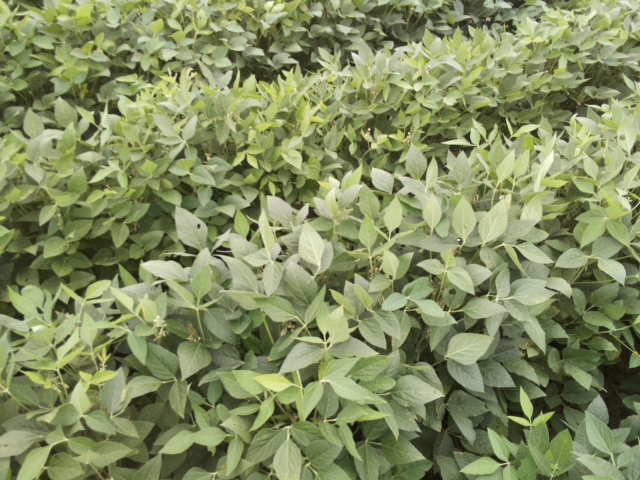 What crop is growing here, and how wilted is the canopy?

soybean, leaflets folding inward at secondary pulvinus with no turgor loss in leaflets or petioles
